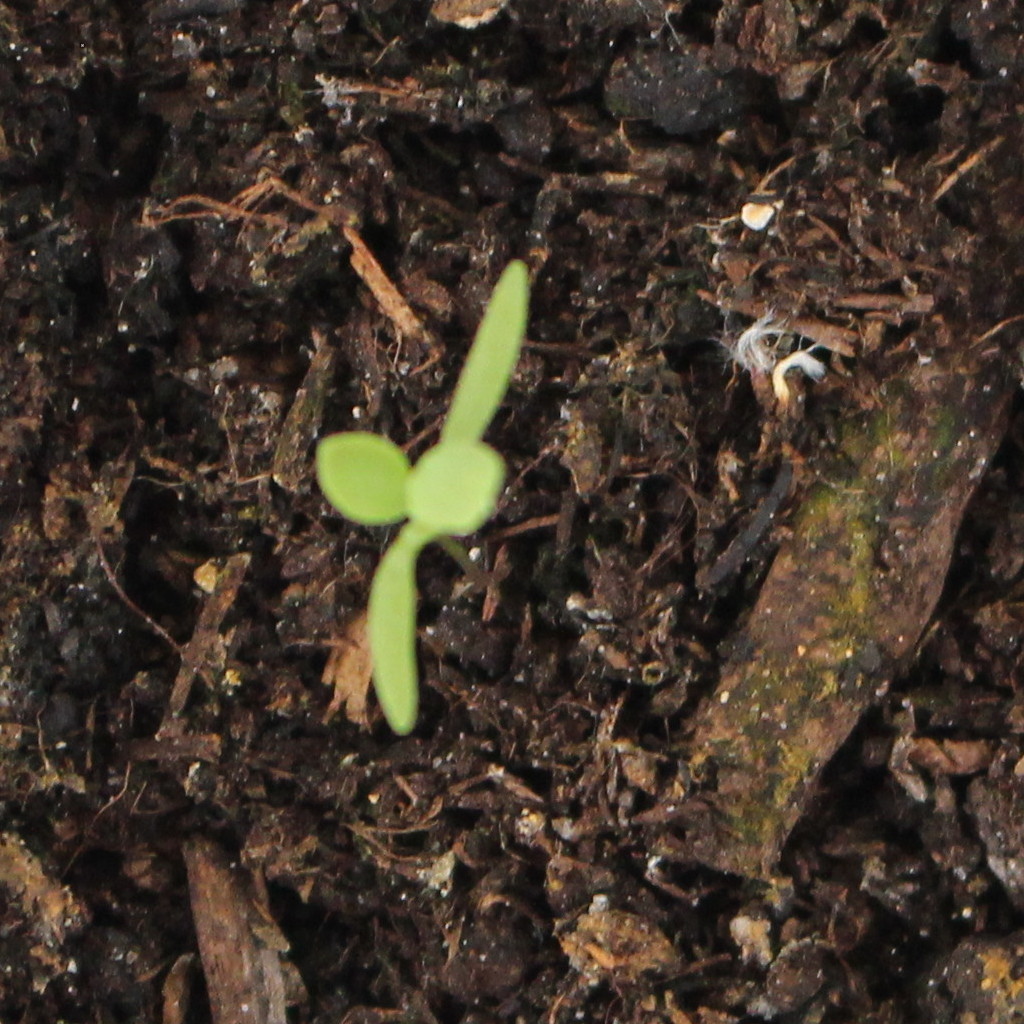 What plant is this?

Papaver rhoeas
